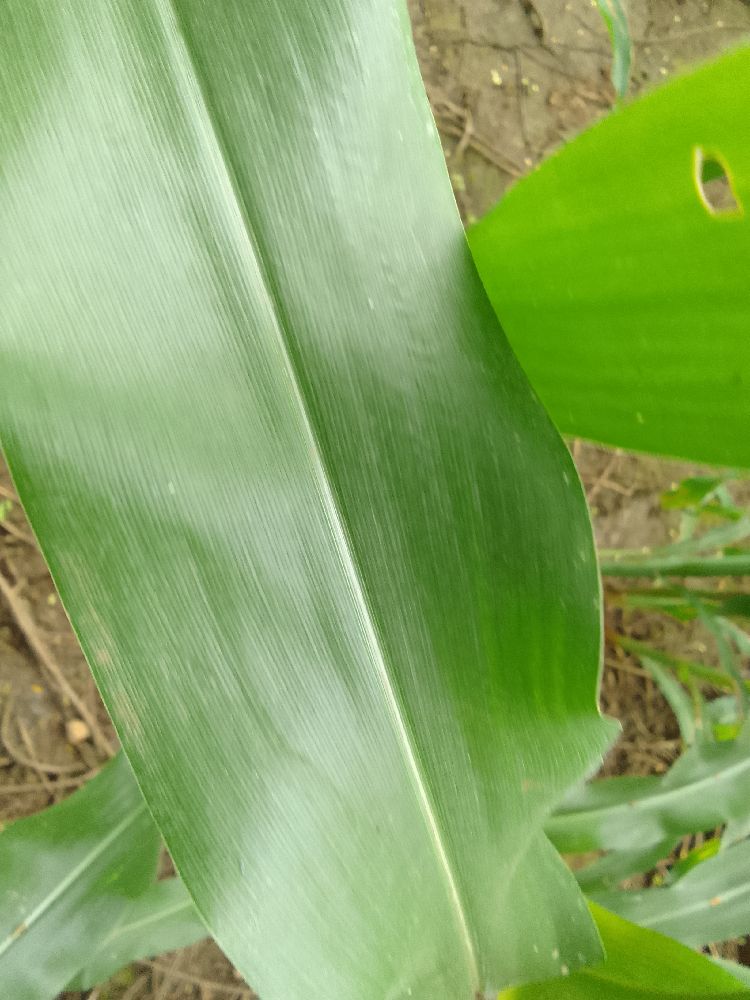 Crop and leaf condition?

maize, healthy
